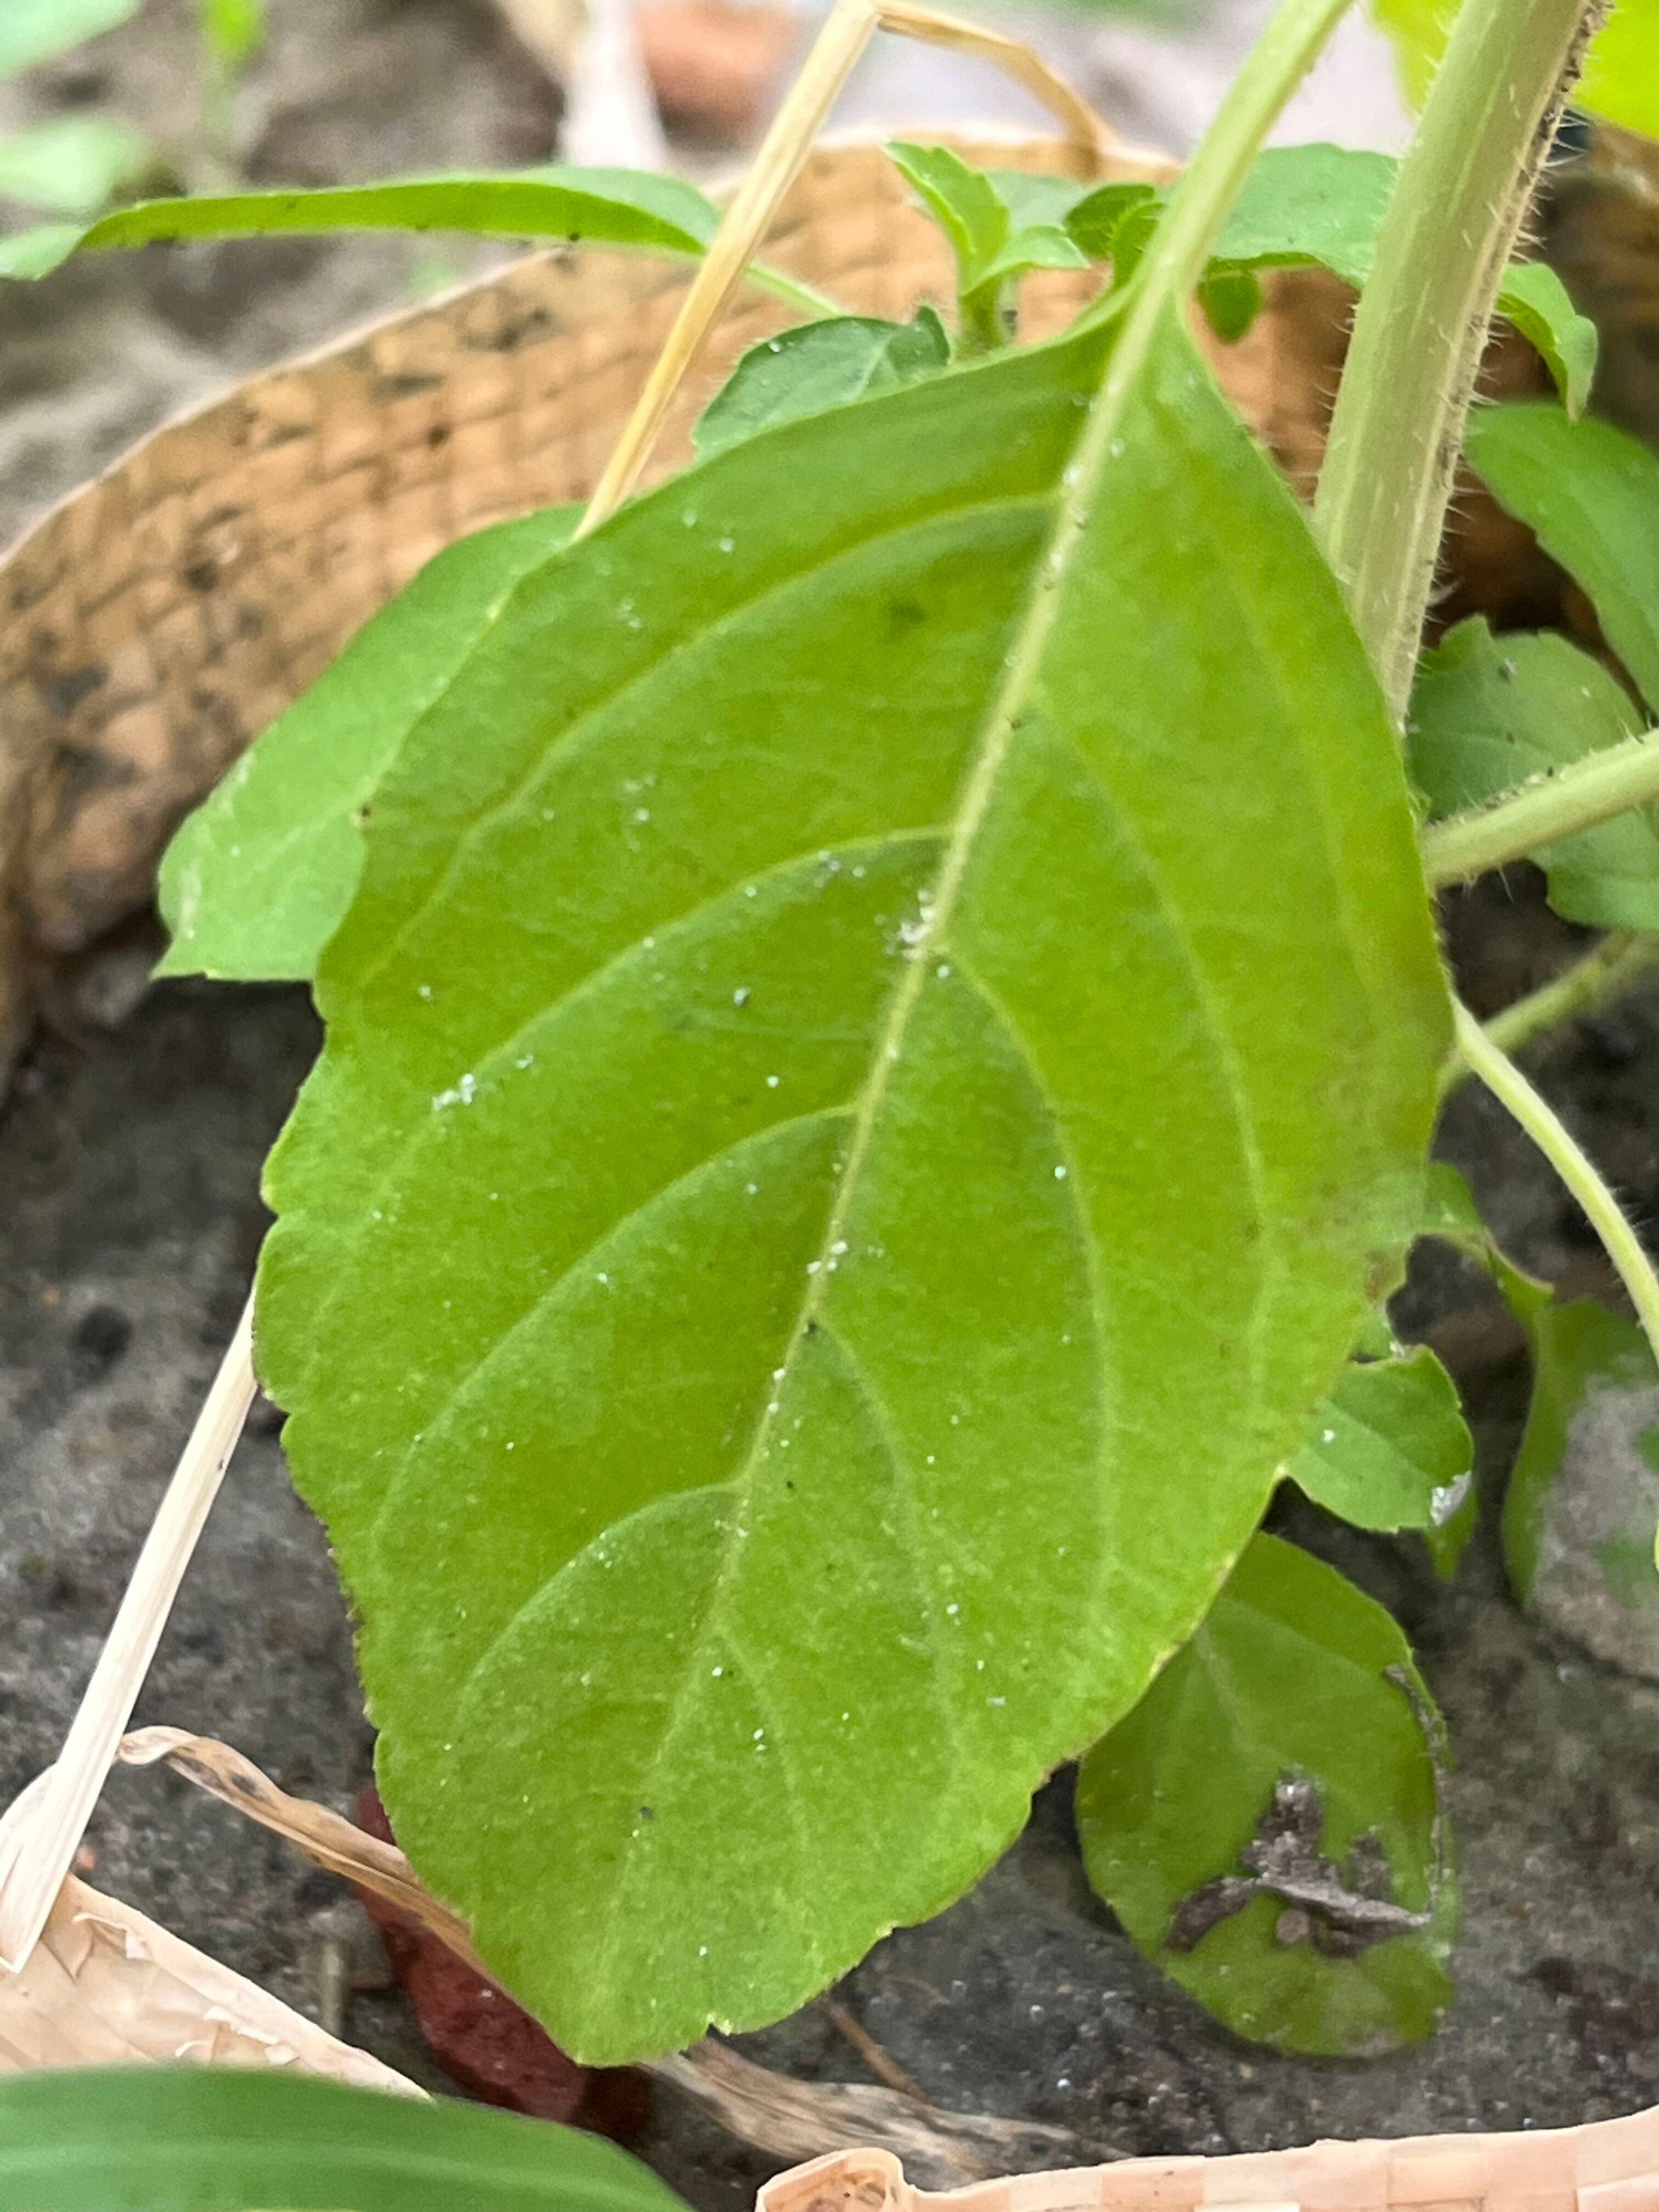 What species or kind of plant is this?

tulshi
